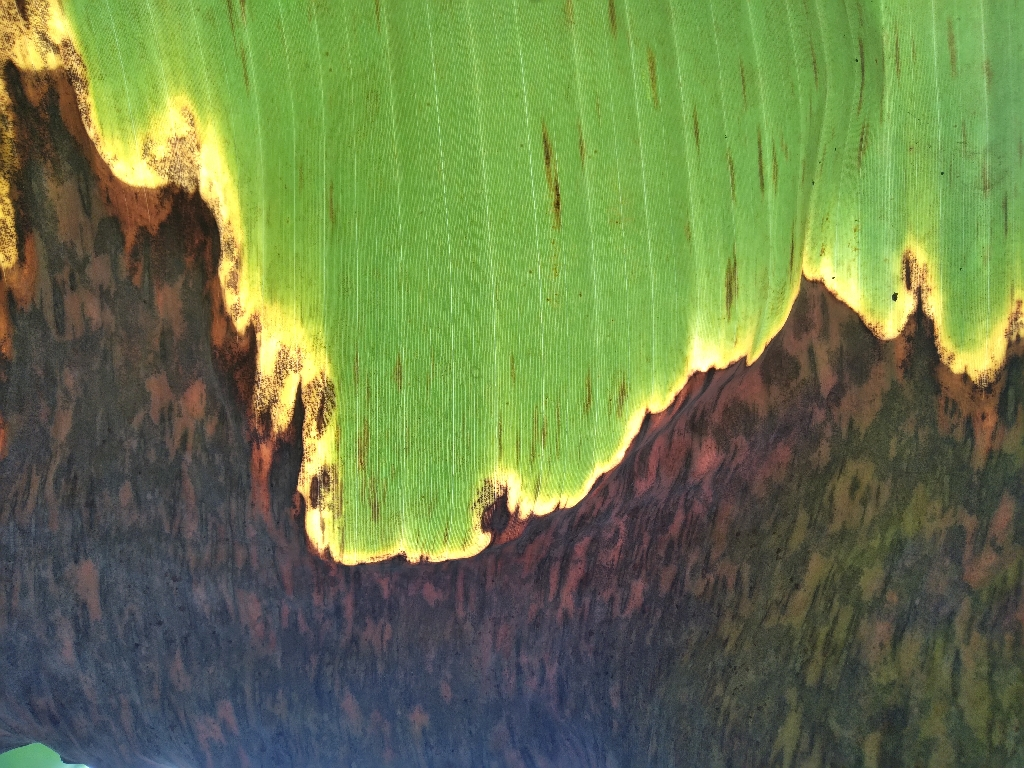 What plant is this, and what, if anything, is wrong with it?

banana, black sigatoka
